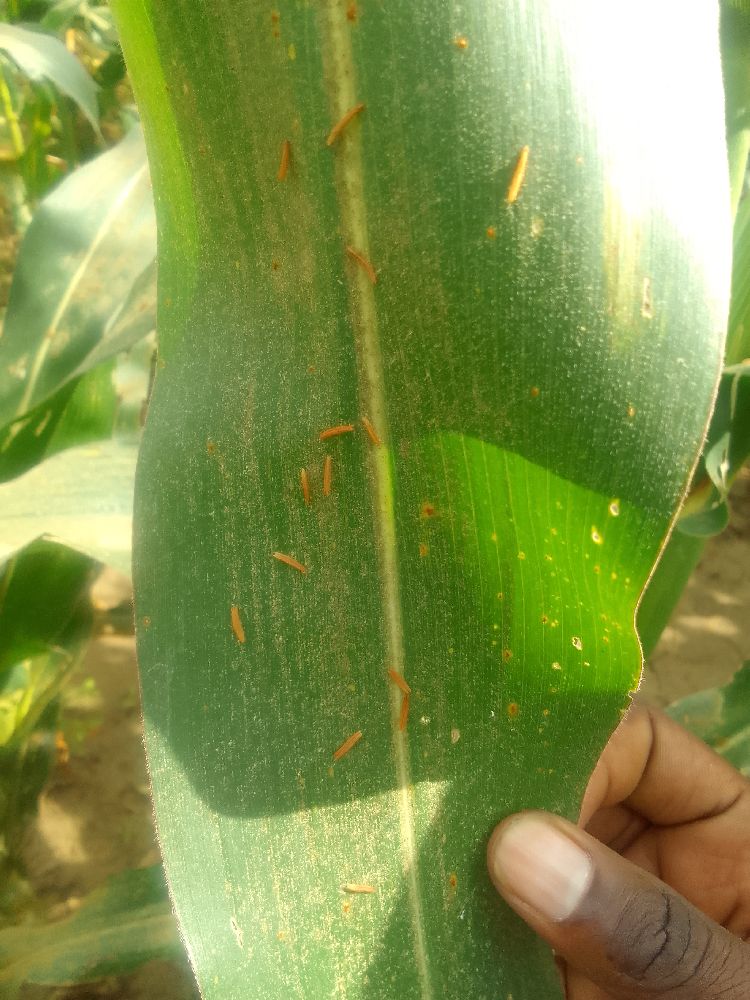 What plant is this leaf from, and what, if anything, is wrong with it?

maize, healthy
